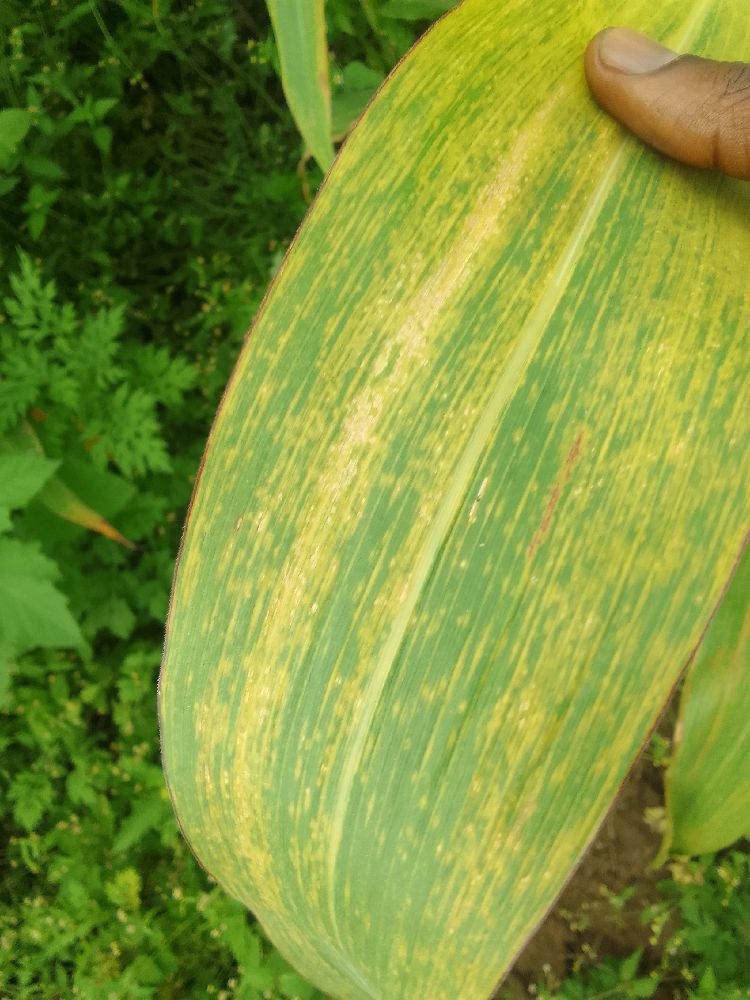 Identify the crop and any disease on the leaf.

maize, maize lethal necrosis
